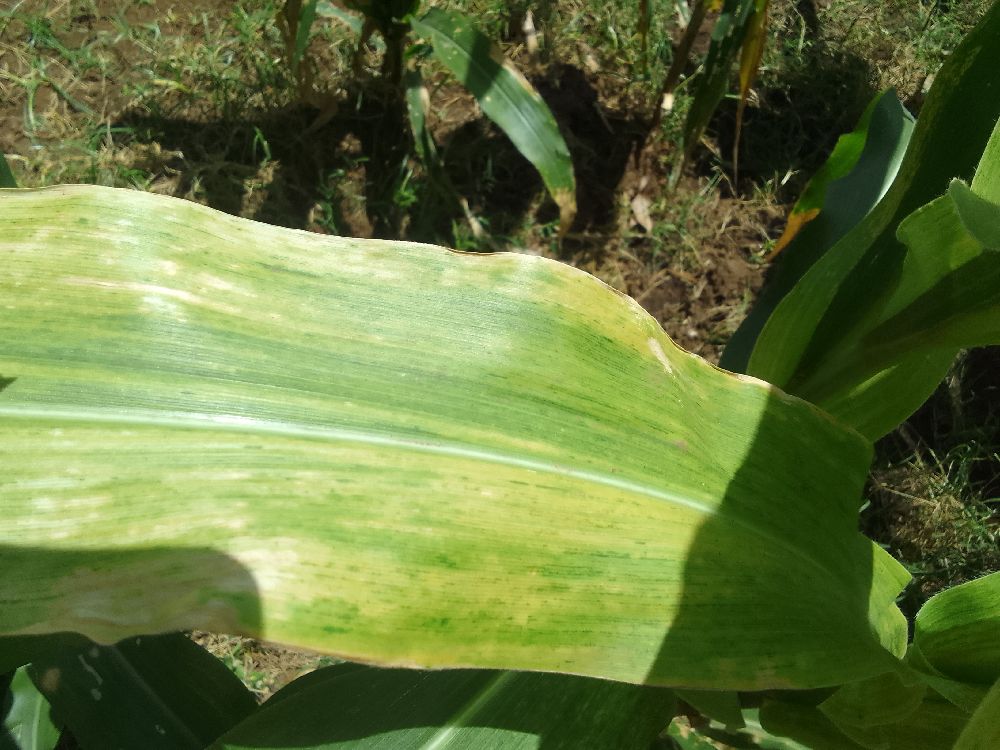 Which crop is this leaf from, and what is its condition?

maize, maize lethal necrosis
